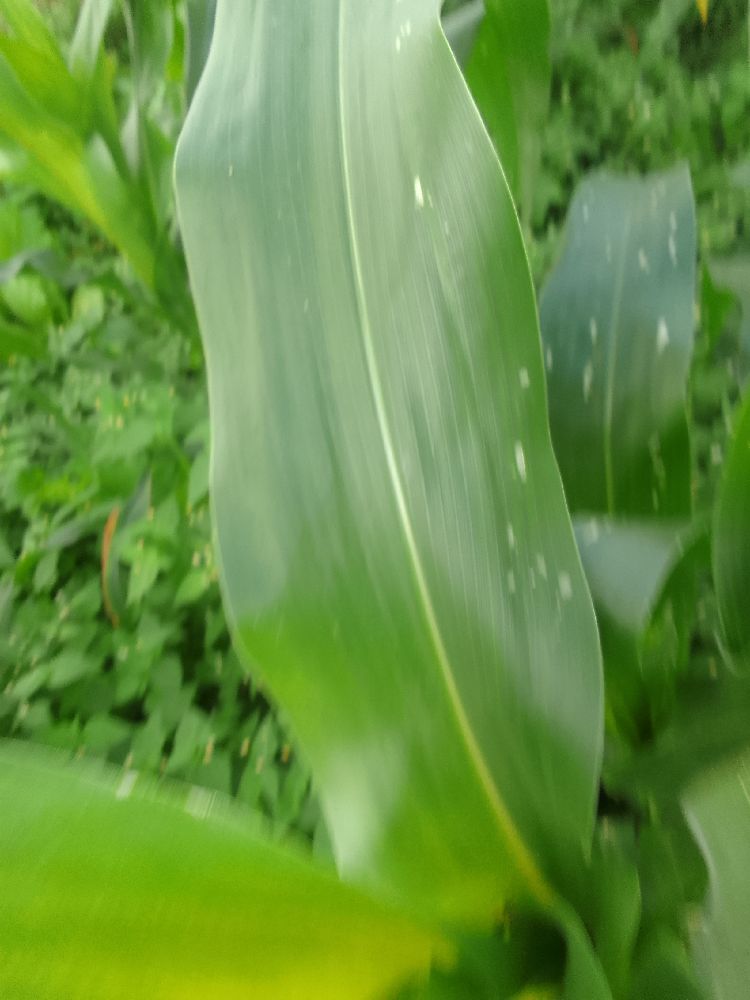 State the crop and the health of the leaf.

maize, healthy
